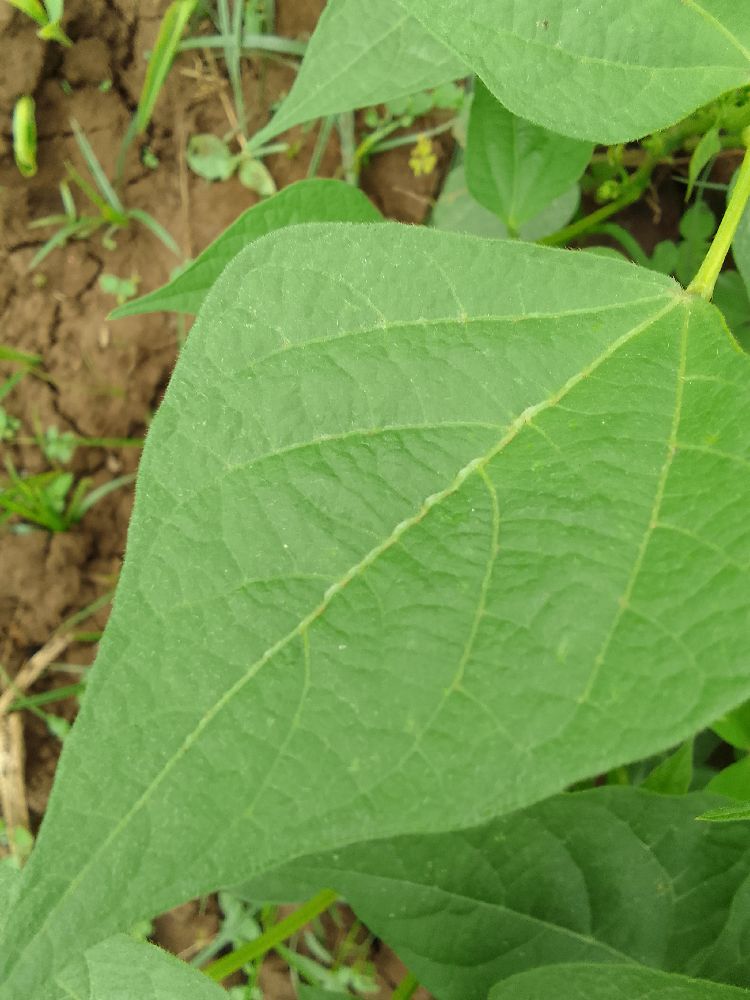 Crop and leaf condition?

common bean, healthy
